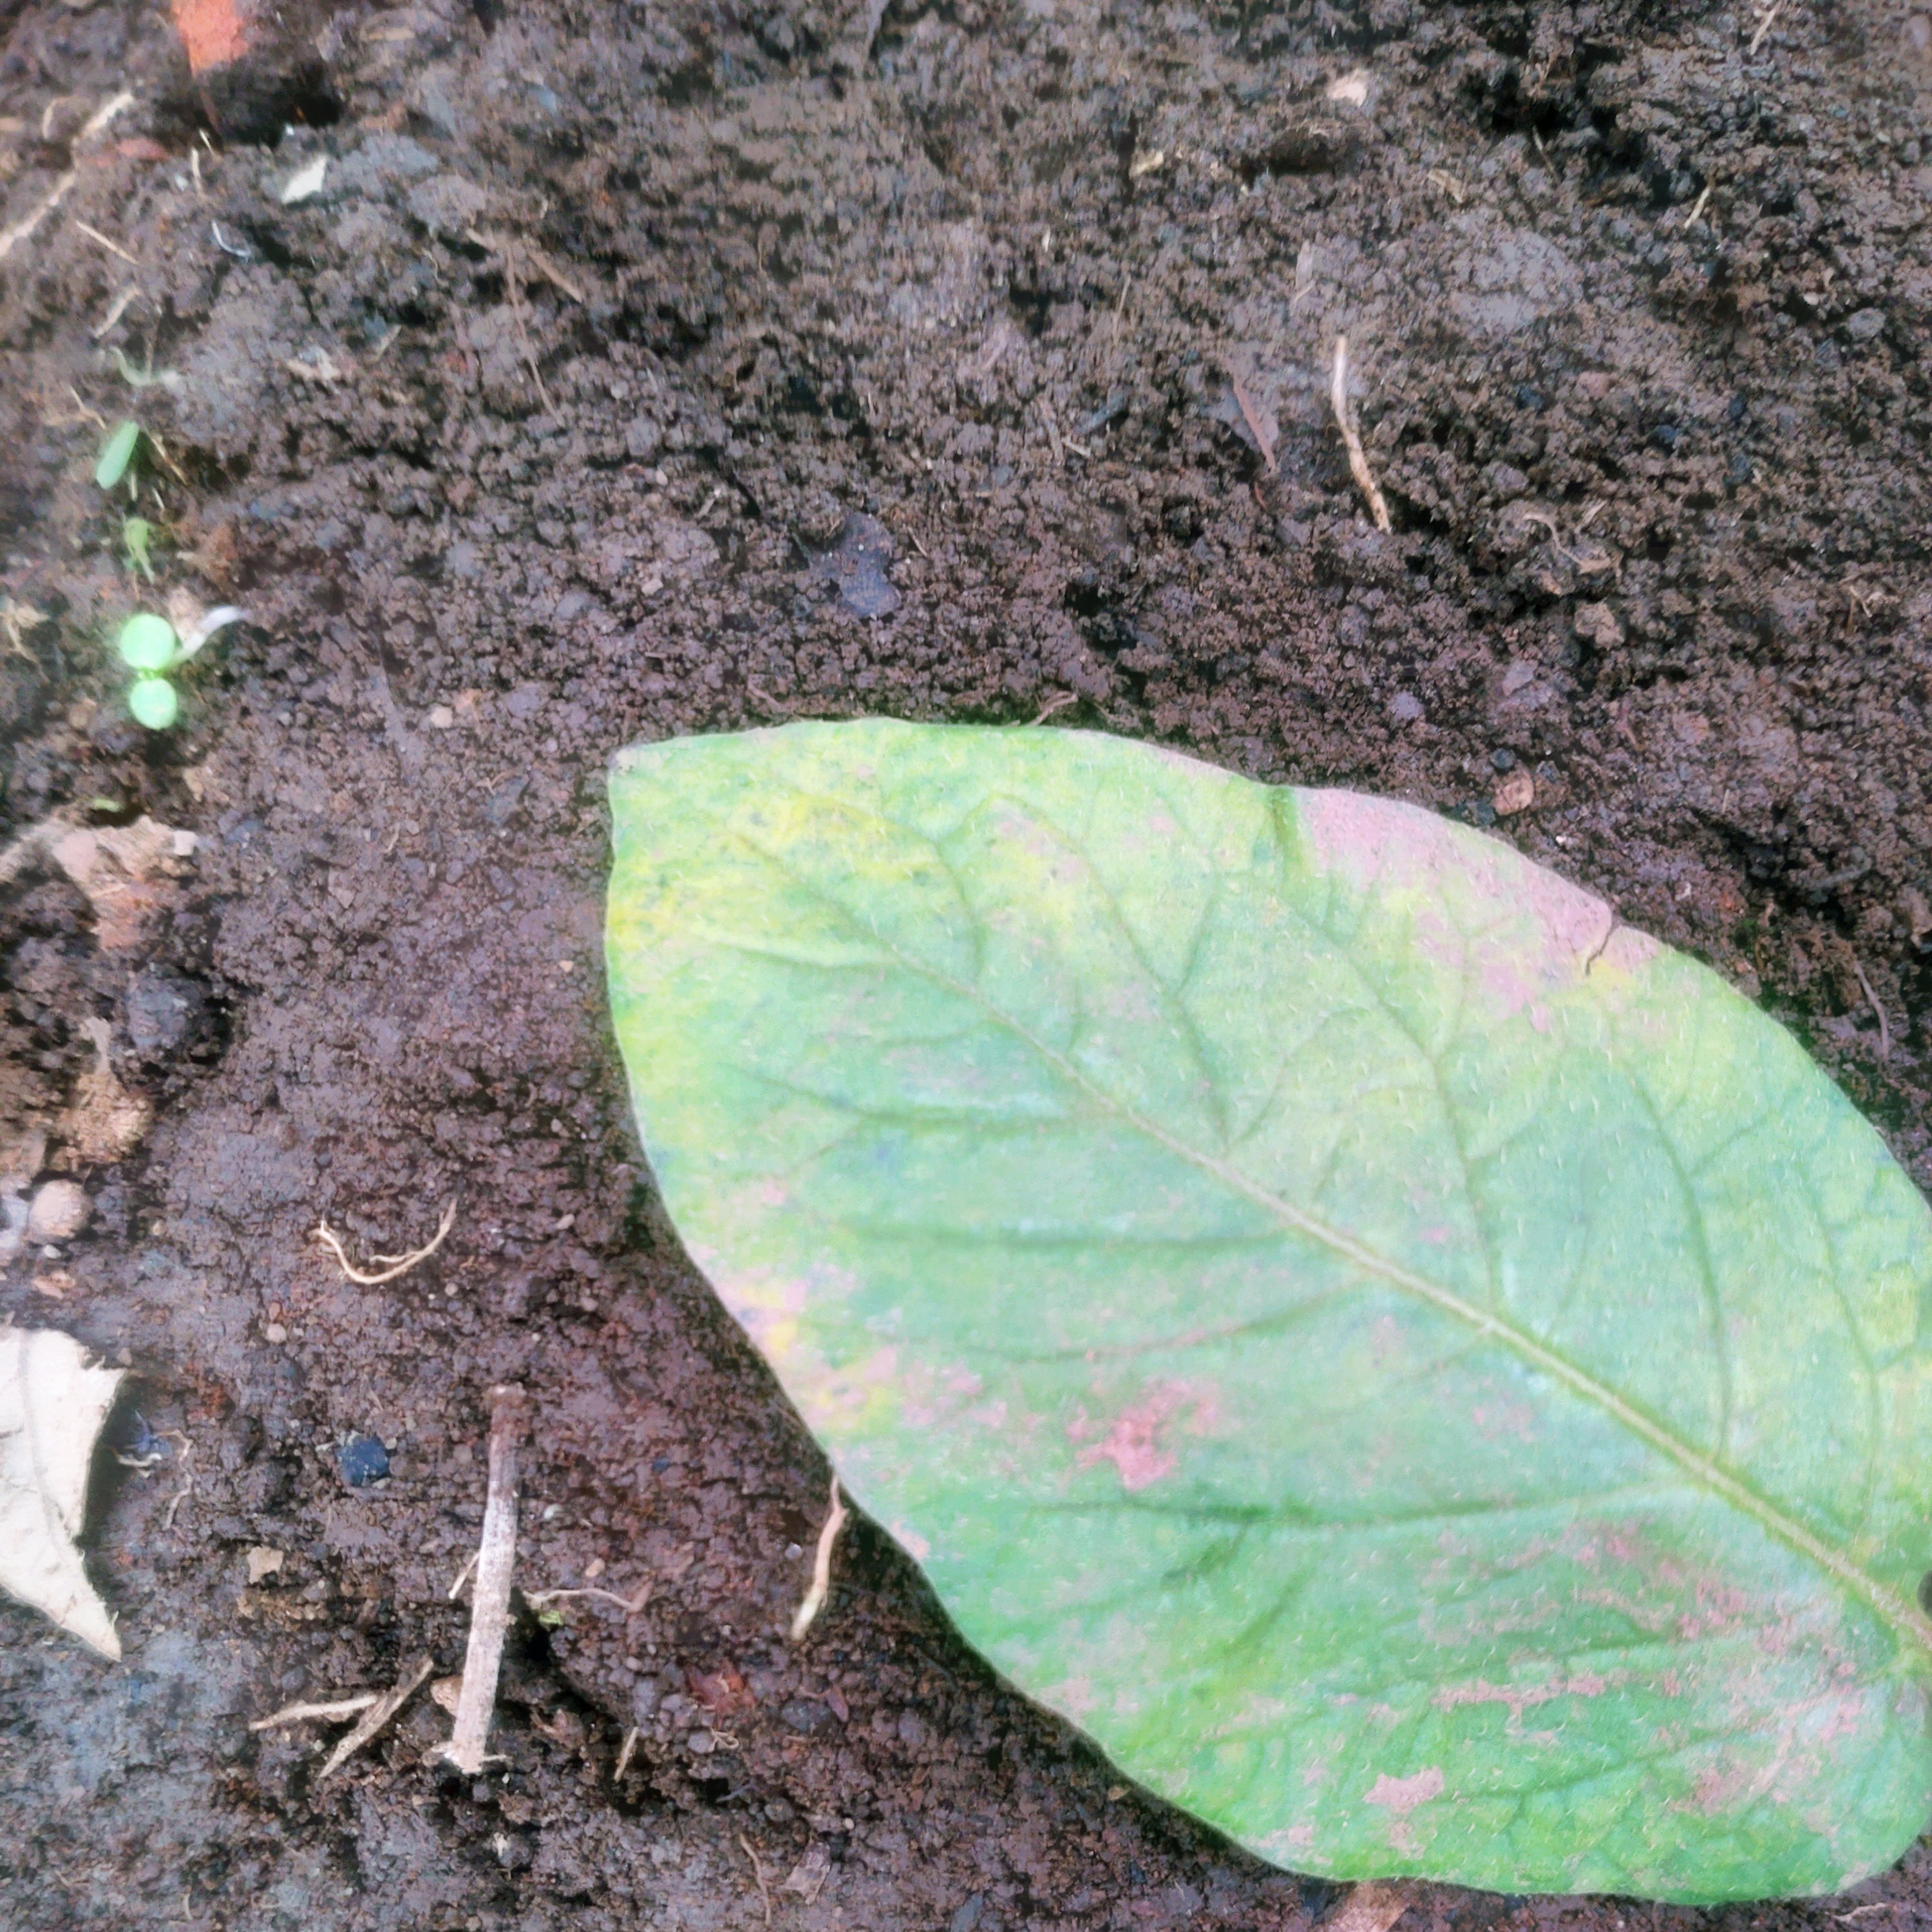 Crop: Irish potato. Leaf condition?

late blight
